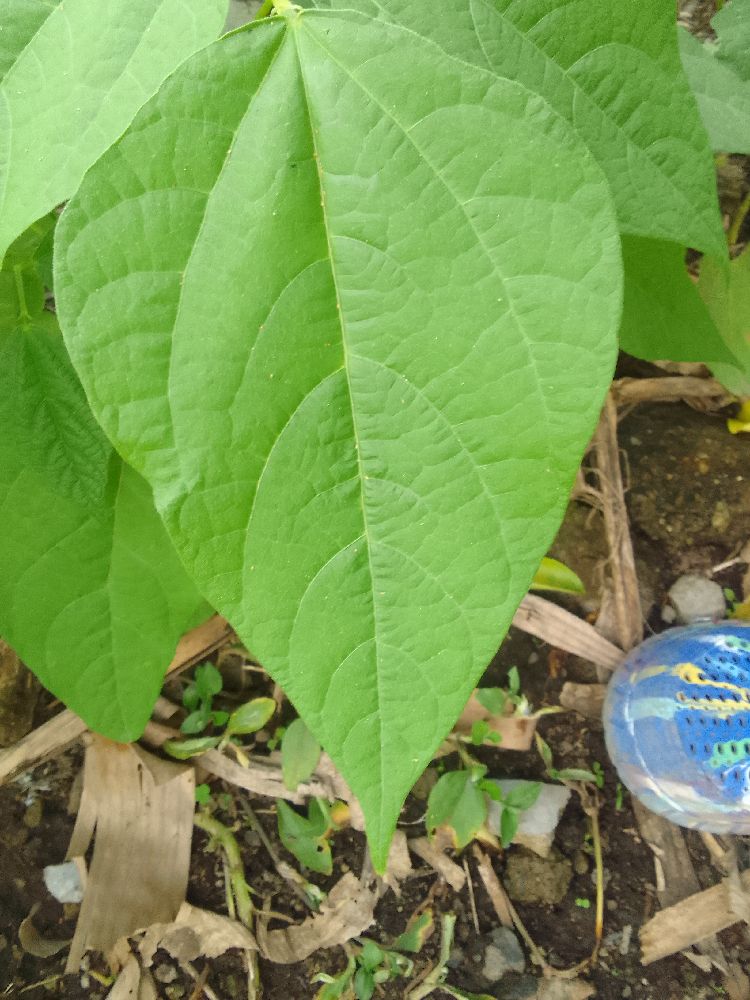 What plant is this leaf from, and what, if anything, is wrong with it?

common bean, healthy
